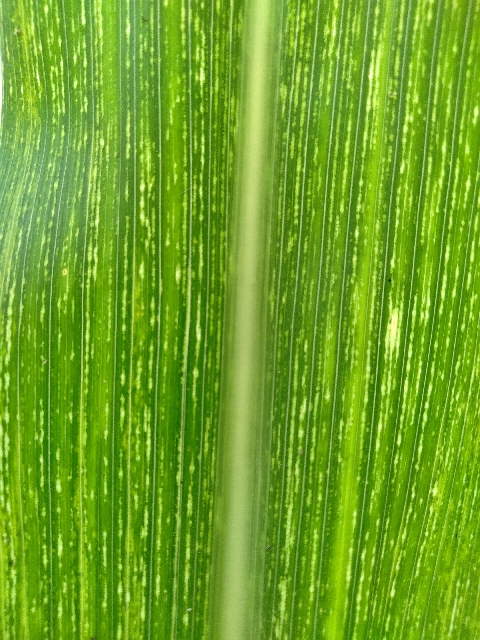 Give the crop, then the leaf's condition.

maize, maize streak virus
